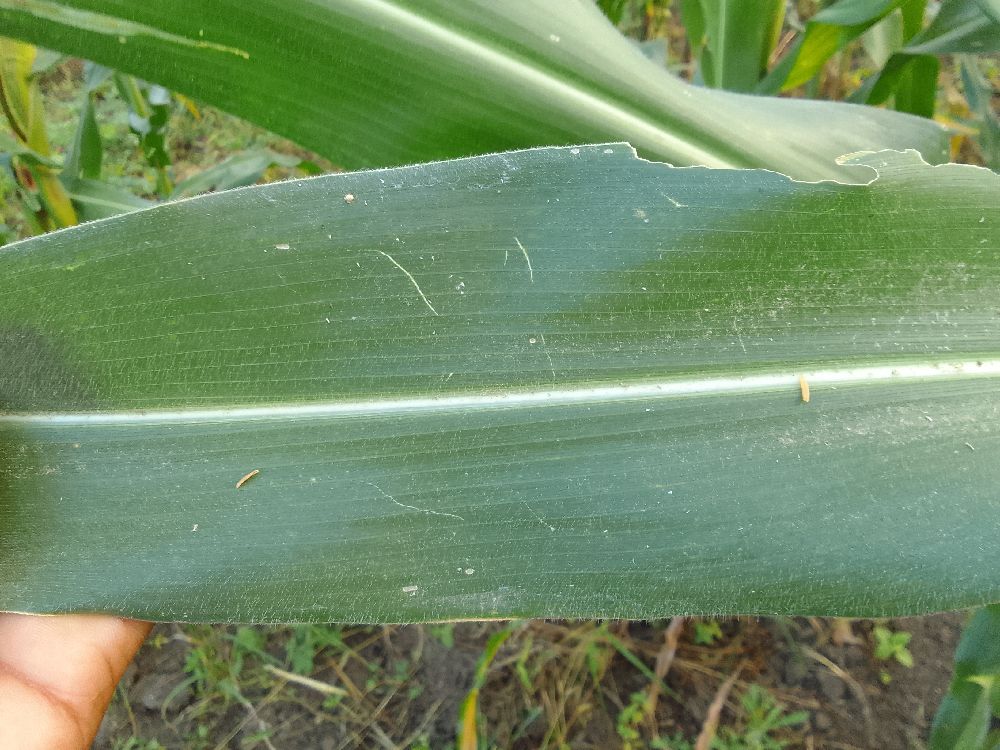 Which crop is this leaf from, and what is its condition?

maize, healthy
